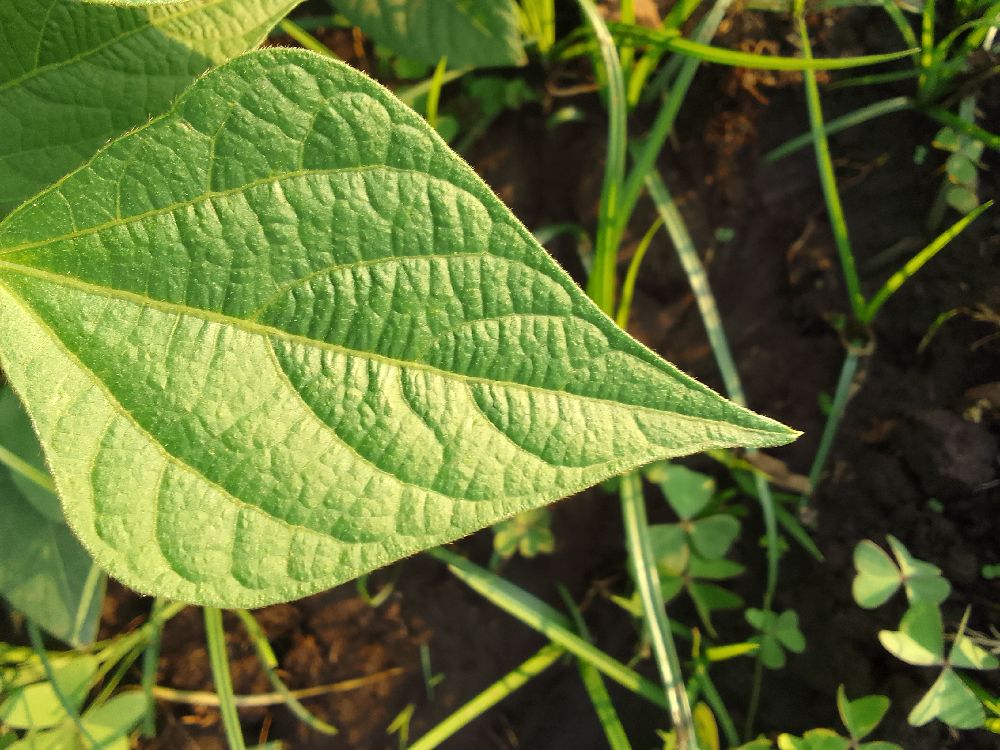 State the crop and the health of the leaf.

common bean, healthy
